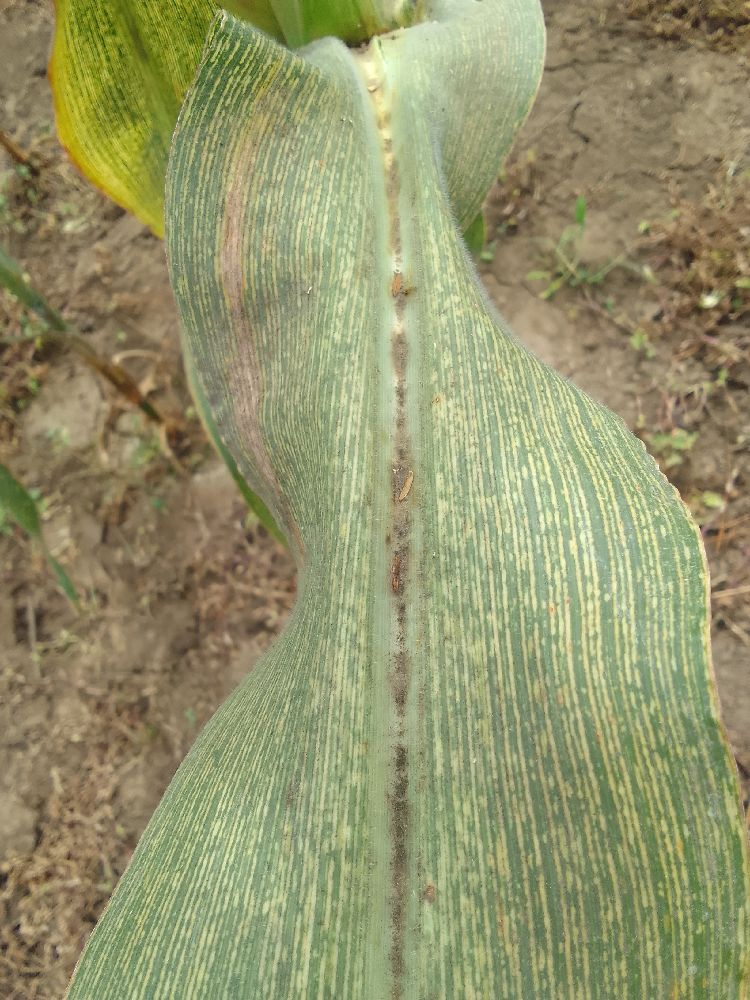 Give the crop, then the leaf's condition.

maize, maize streak virus
